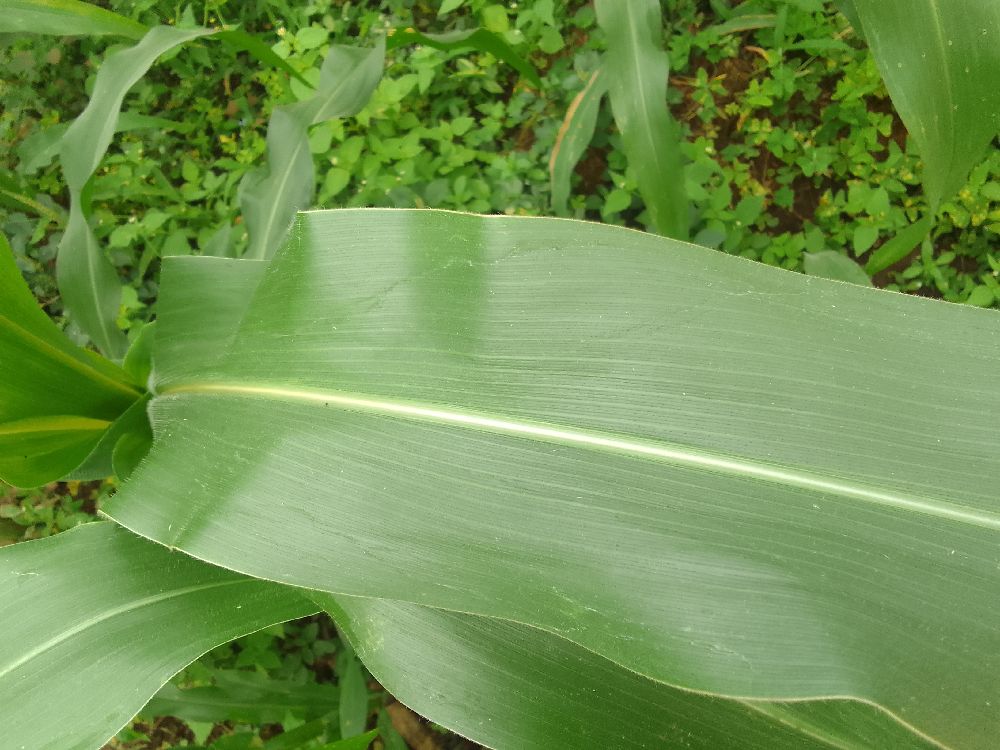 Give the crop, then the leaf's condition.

maize, healthy
